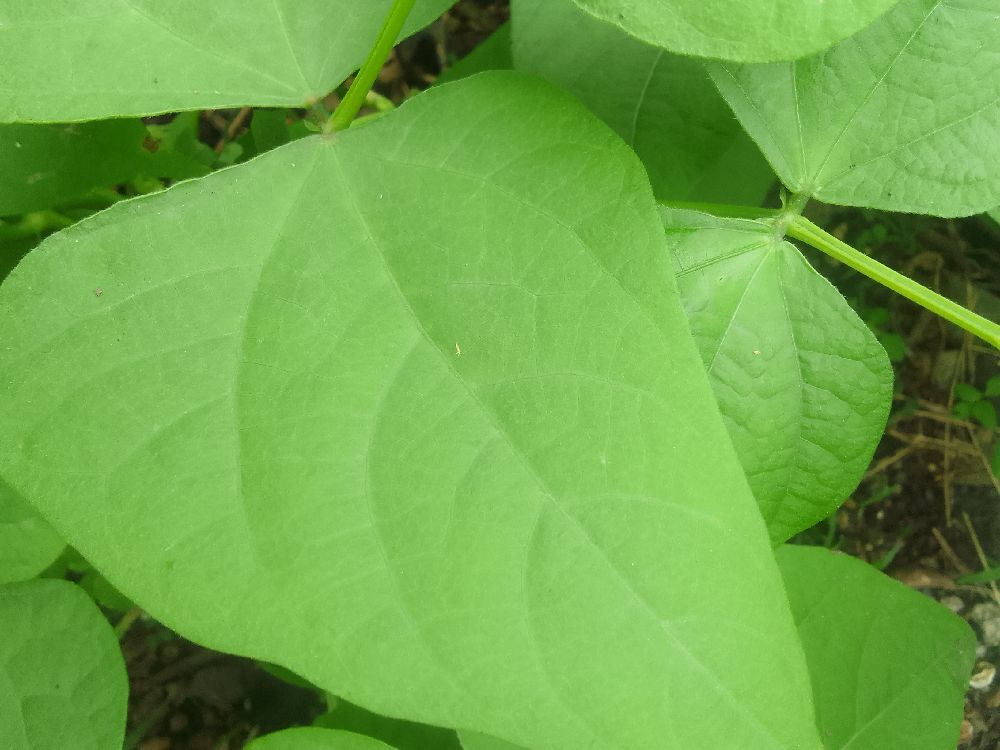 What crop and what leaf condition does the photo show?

common bean, healthy
